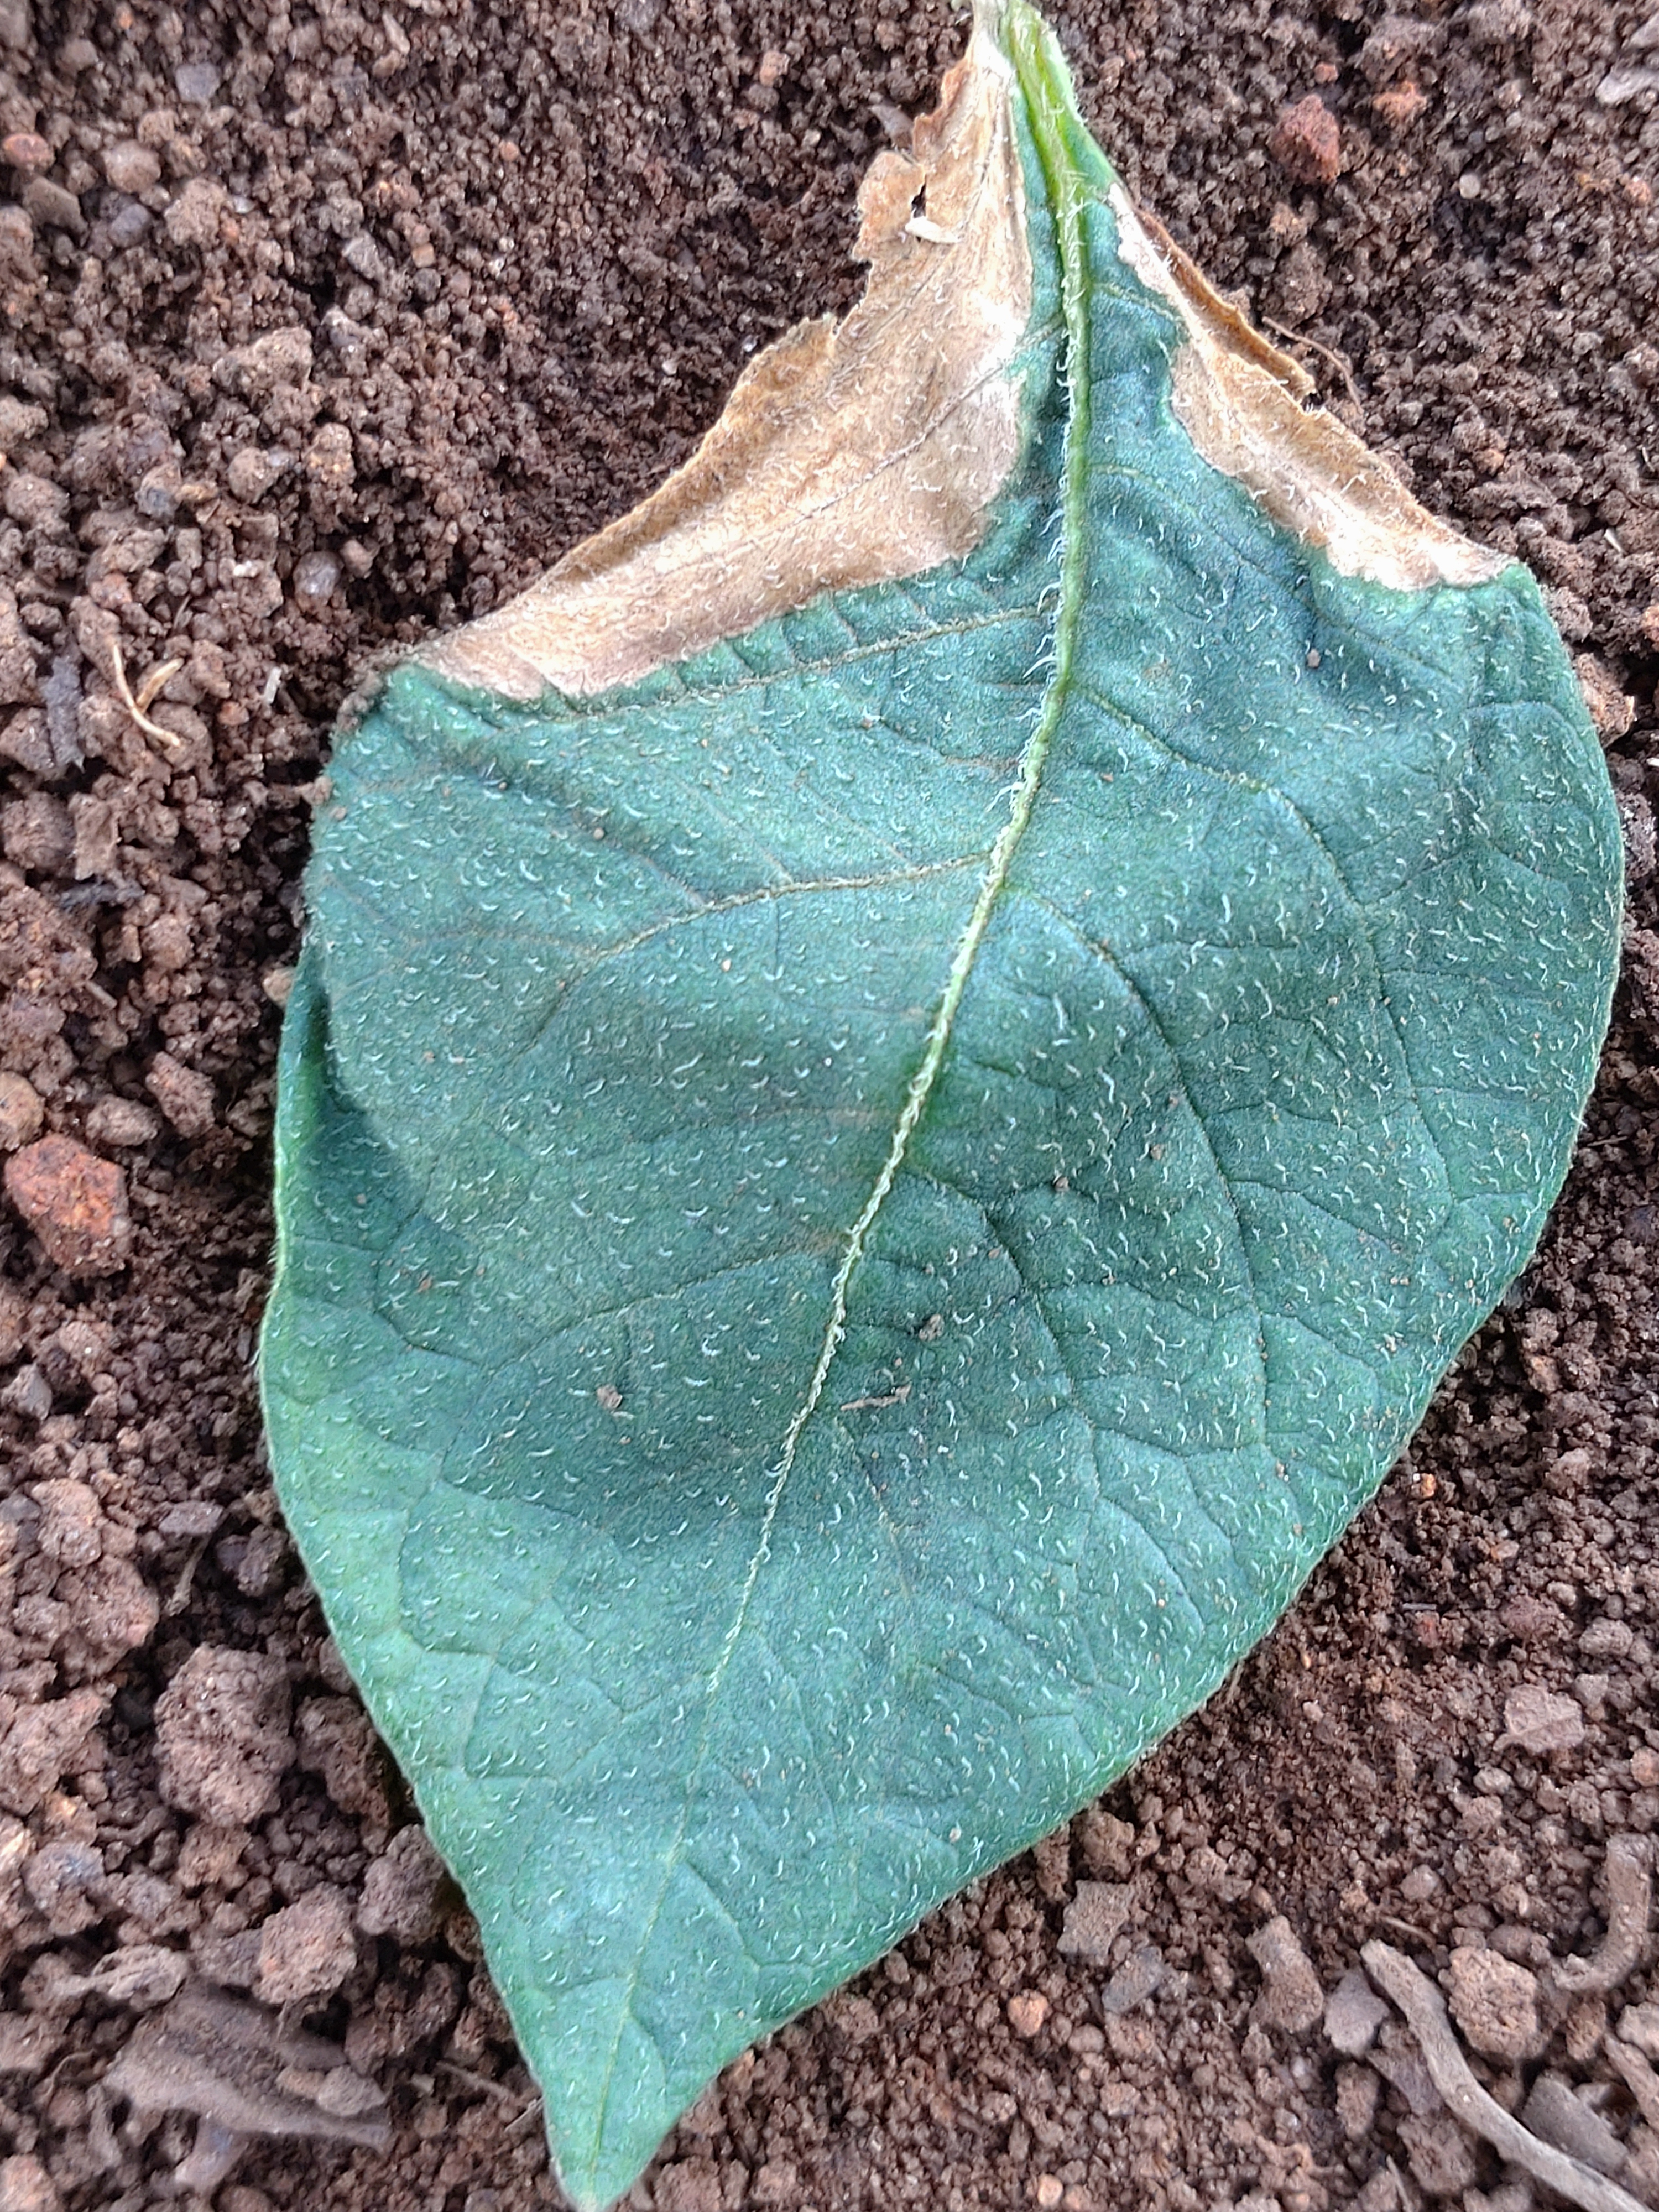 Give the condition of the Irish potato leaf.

early blight
